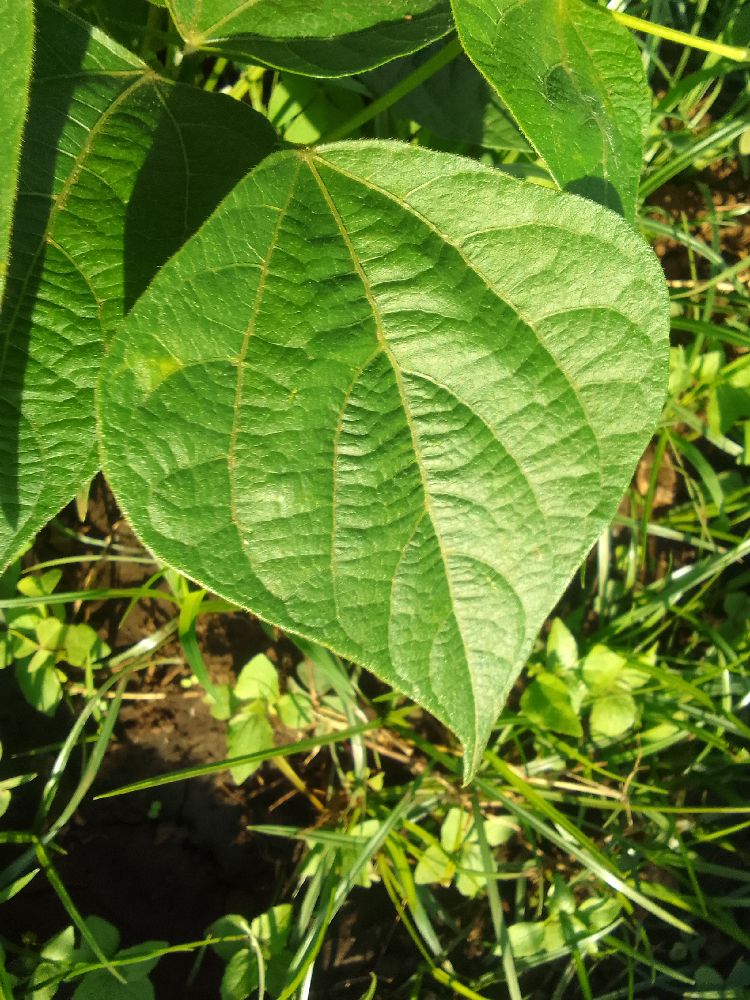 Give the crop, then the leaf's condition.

common bean, healthy
